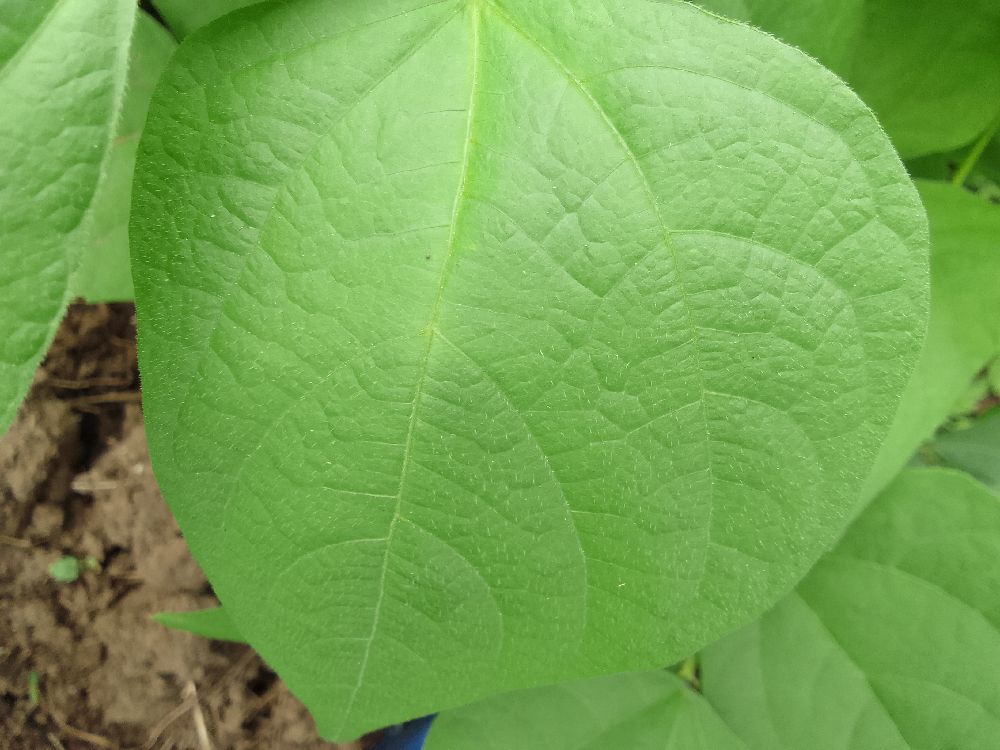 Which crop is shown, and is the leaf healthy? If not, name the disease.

common bean, healthy
